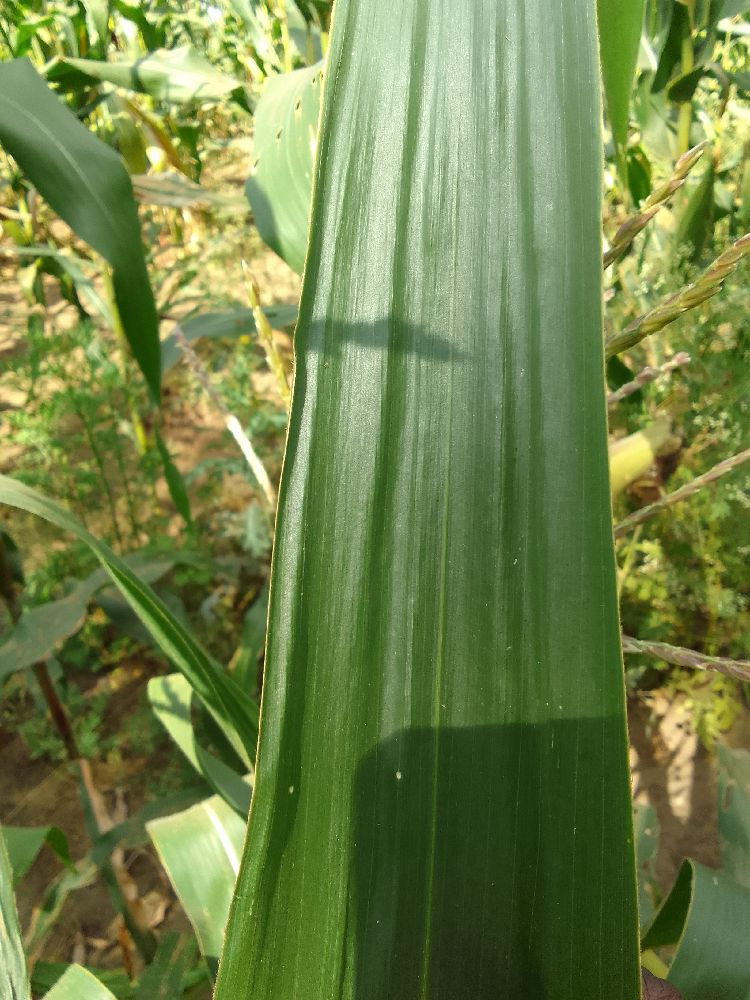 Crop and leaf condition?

maize, healthy
